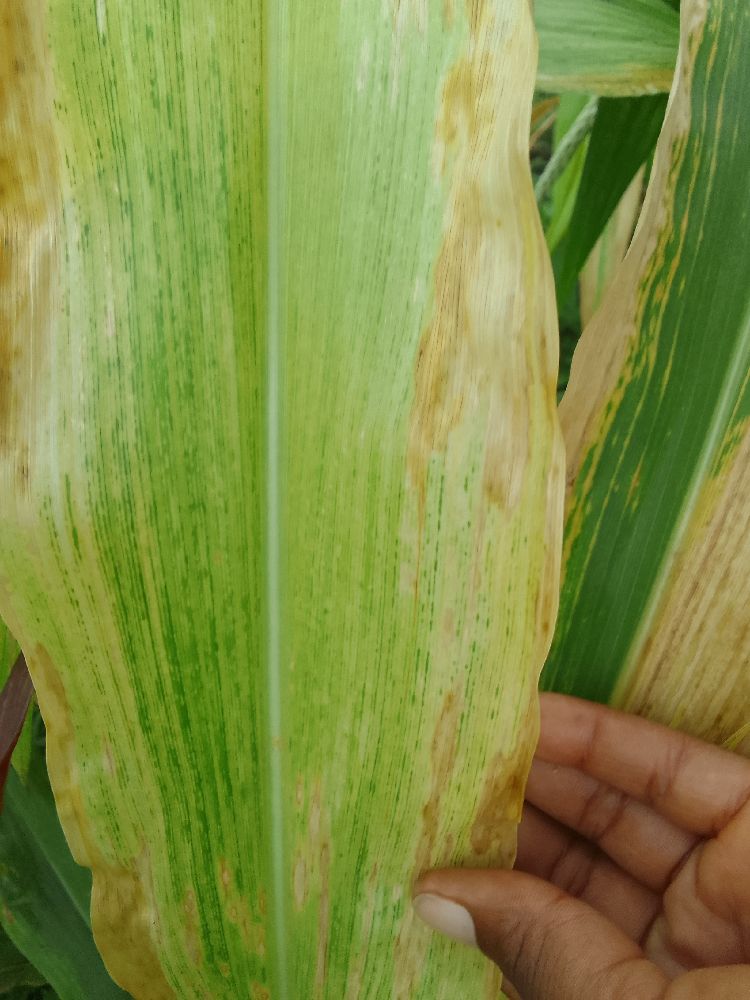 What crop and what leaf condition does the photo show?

maize, maize lethal necrosis
